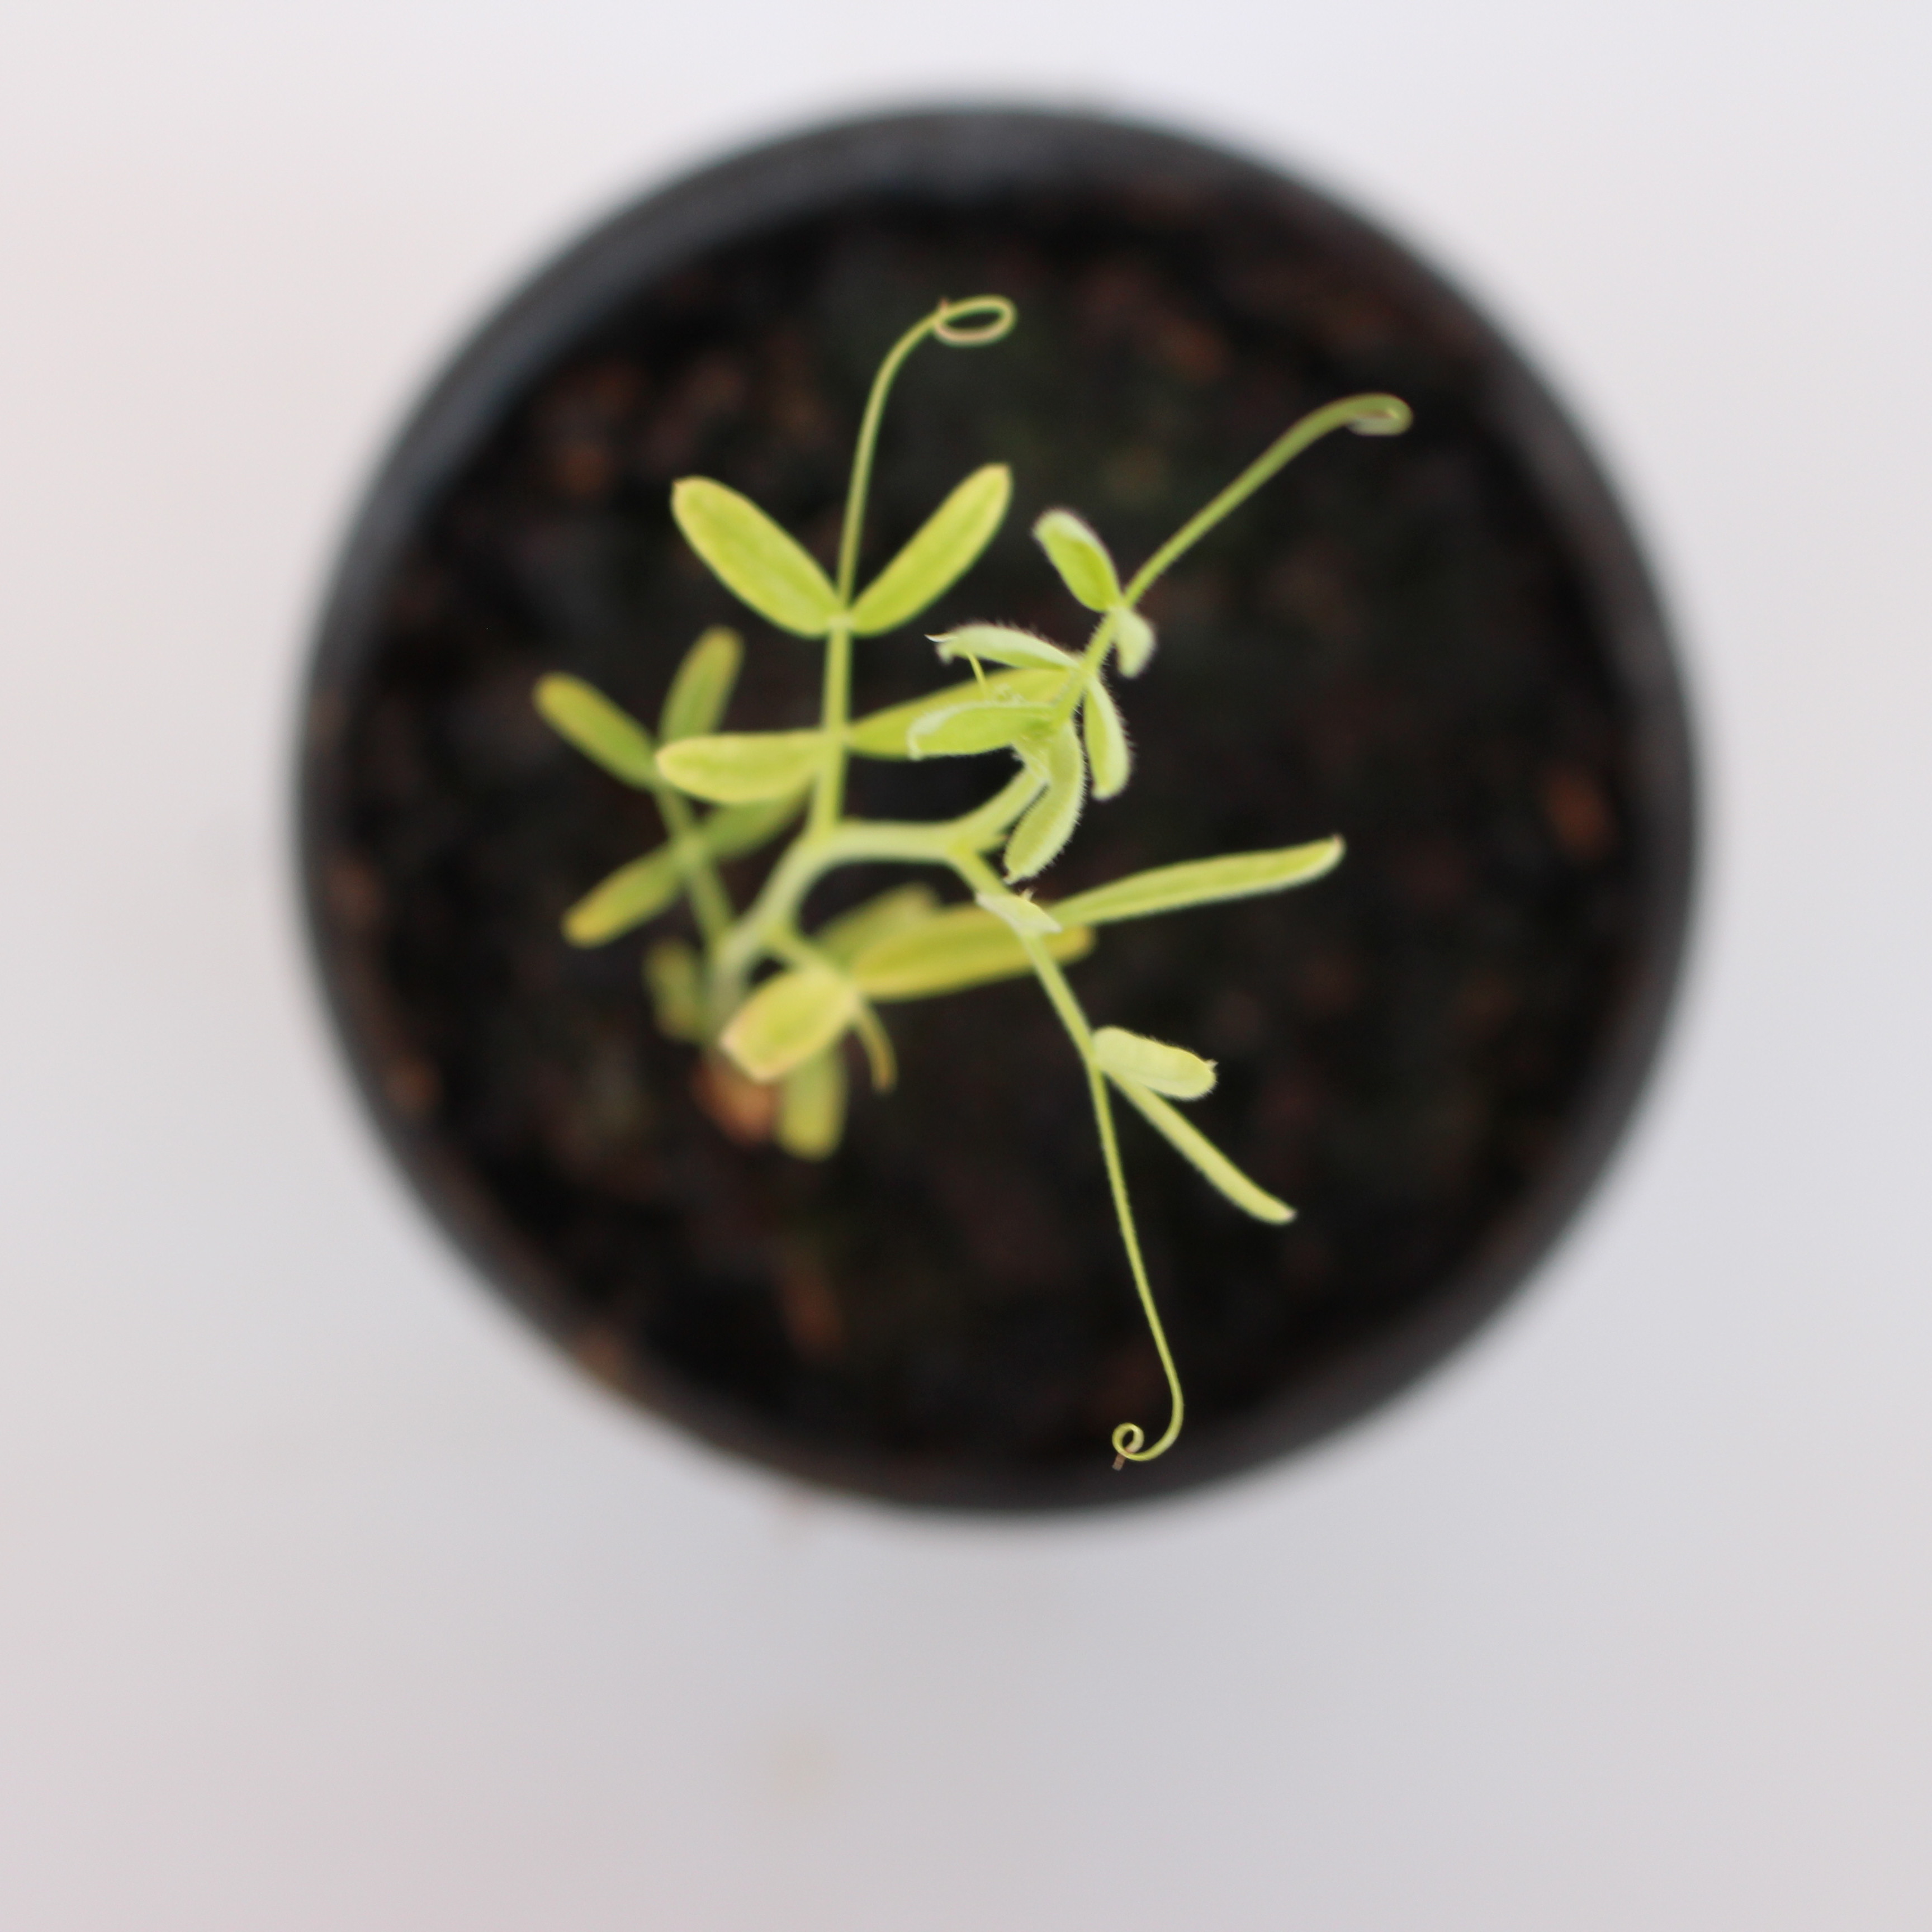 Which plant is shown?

Vicia sativa
